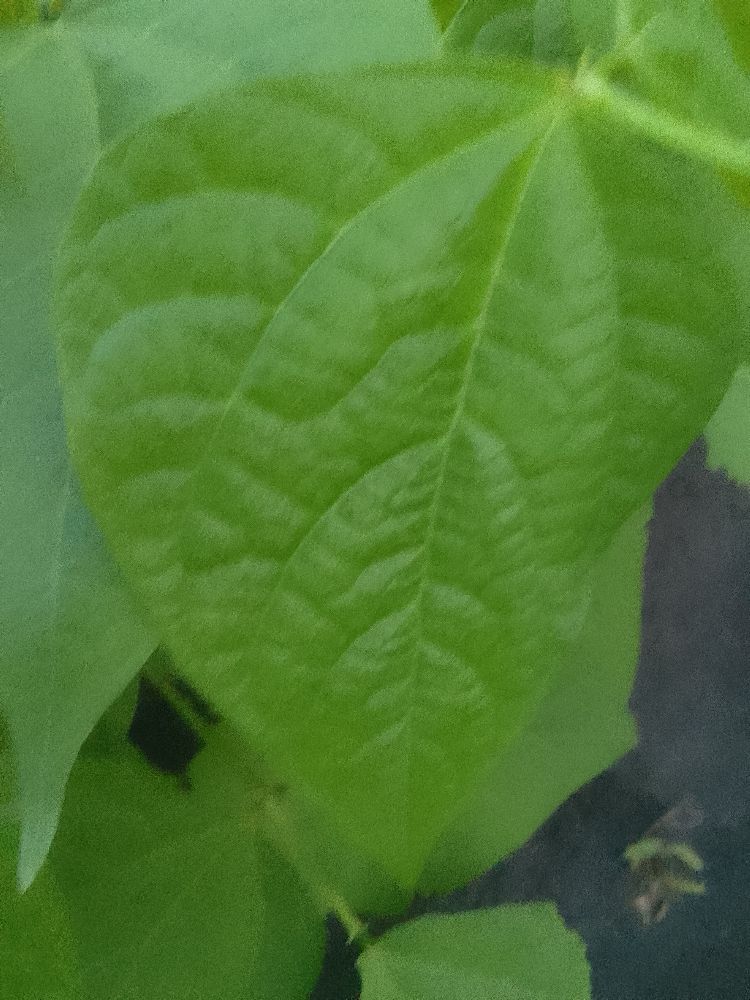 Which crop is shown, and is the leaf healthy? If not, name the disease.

common bean, healthy
